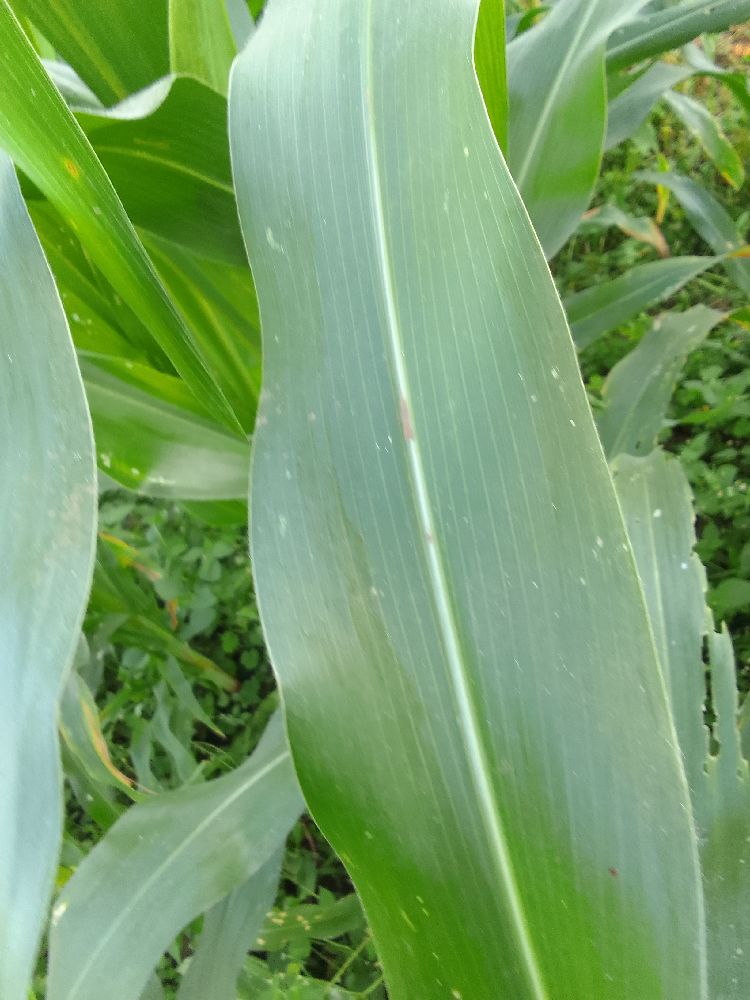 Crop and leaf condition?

maize, healthy
